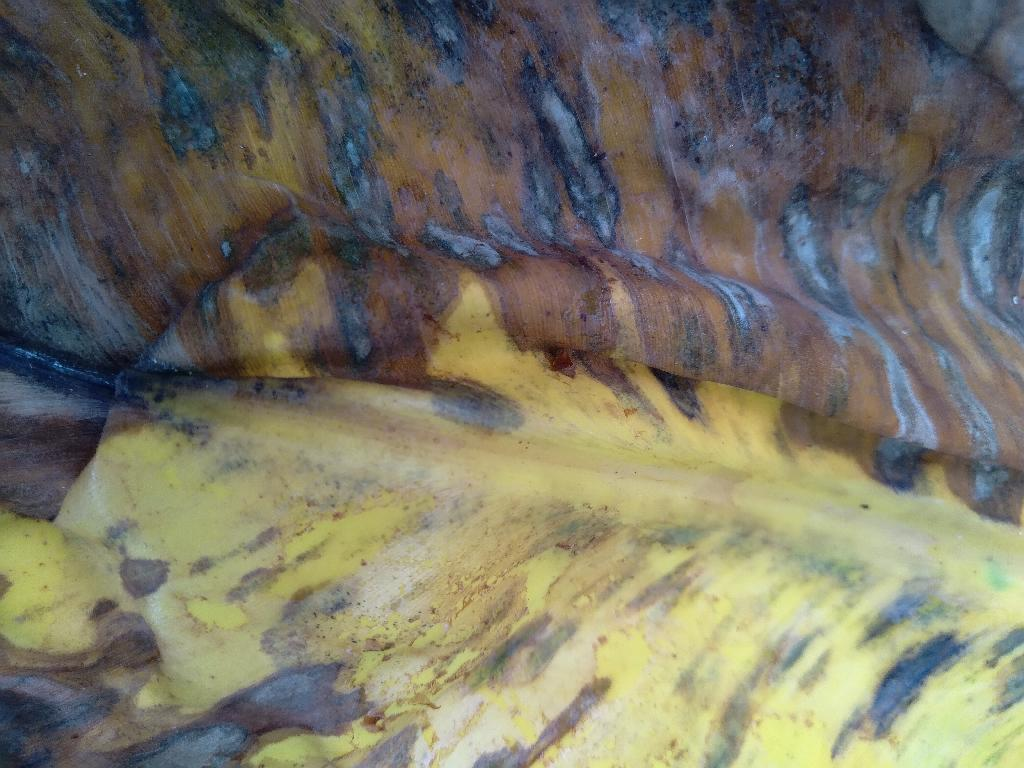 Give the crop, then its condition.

banana, black sigatoka
